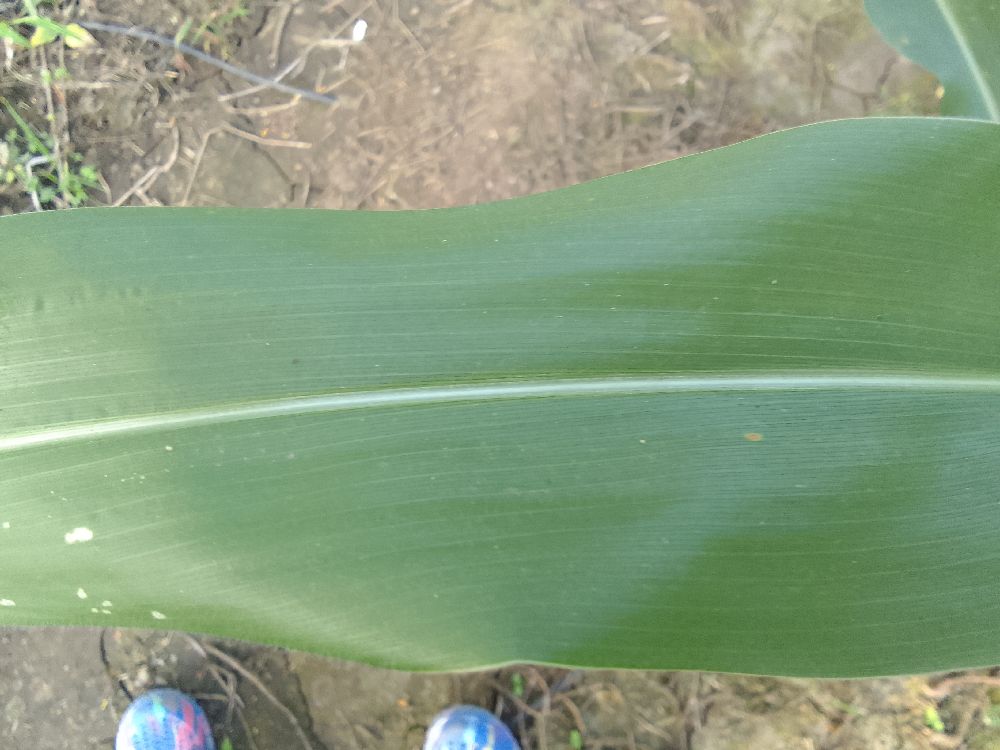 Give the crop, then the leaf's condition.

maize, healthy
